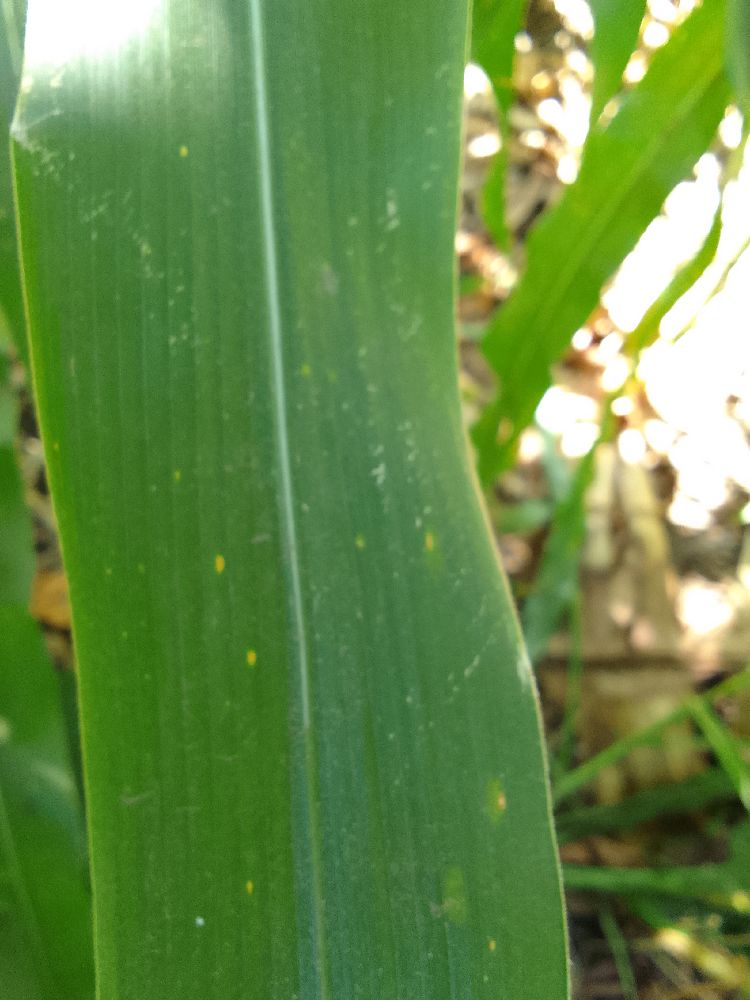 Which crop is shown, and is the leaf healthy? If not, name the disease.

maize, healthy
